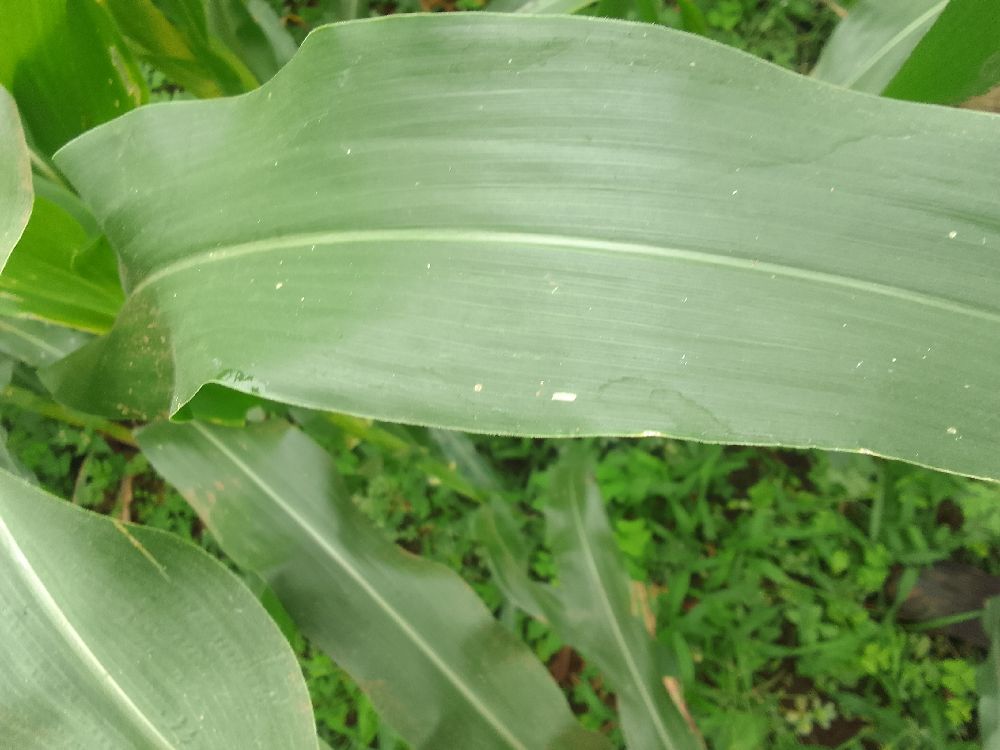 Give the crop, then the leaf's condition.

maize, healthy
